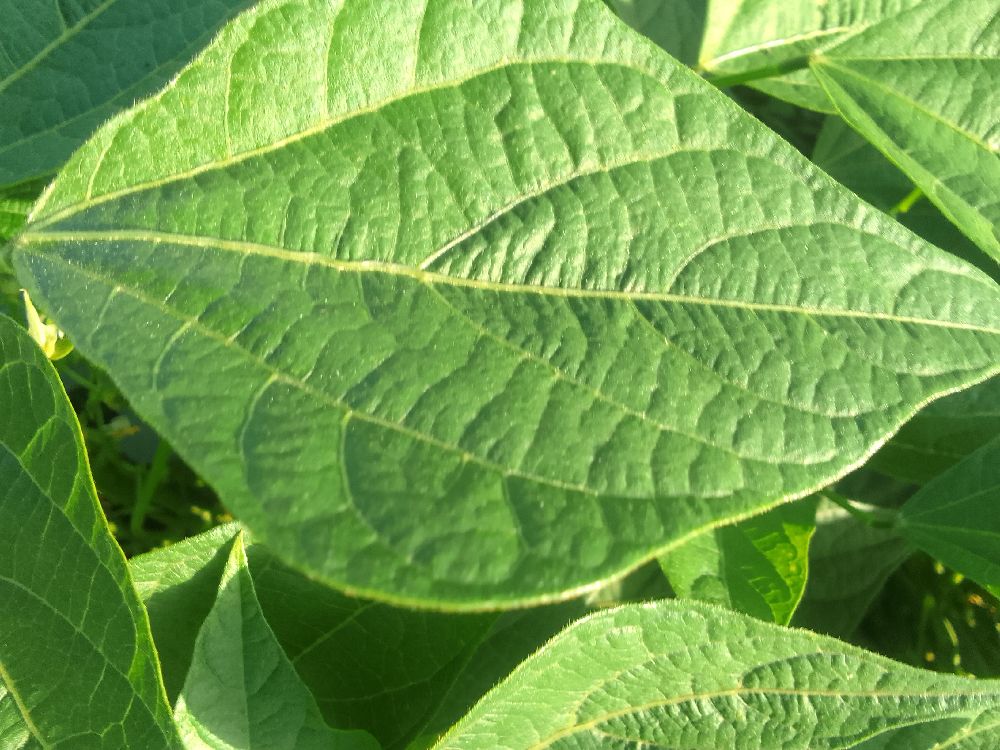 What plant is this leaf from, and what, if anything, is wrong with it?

common bean, healthy
